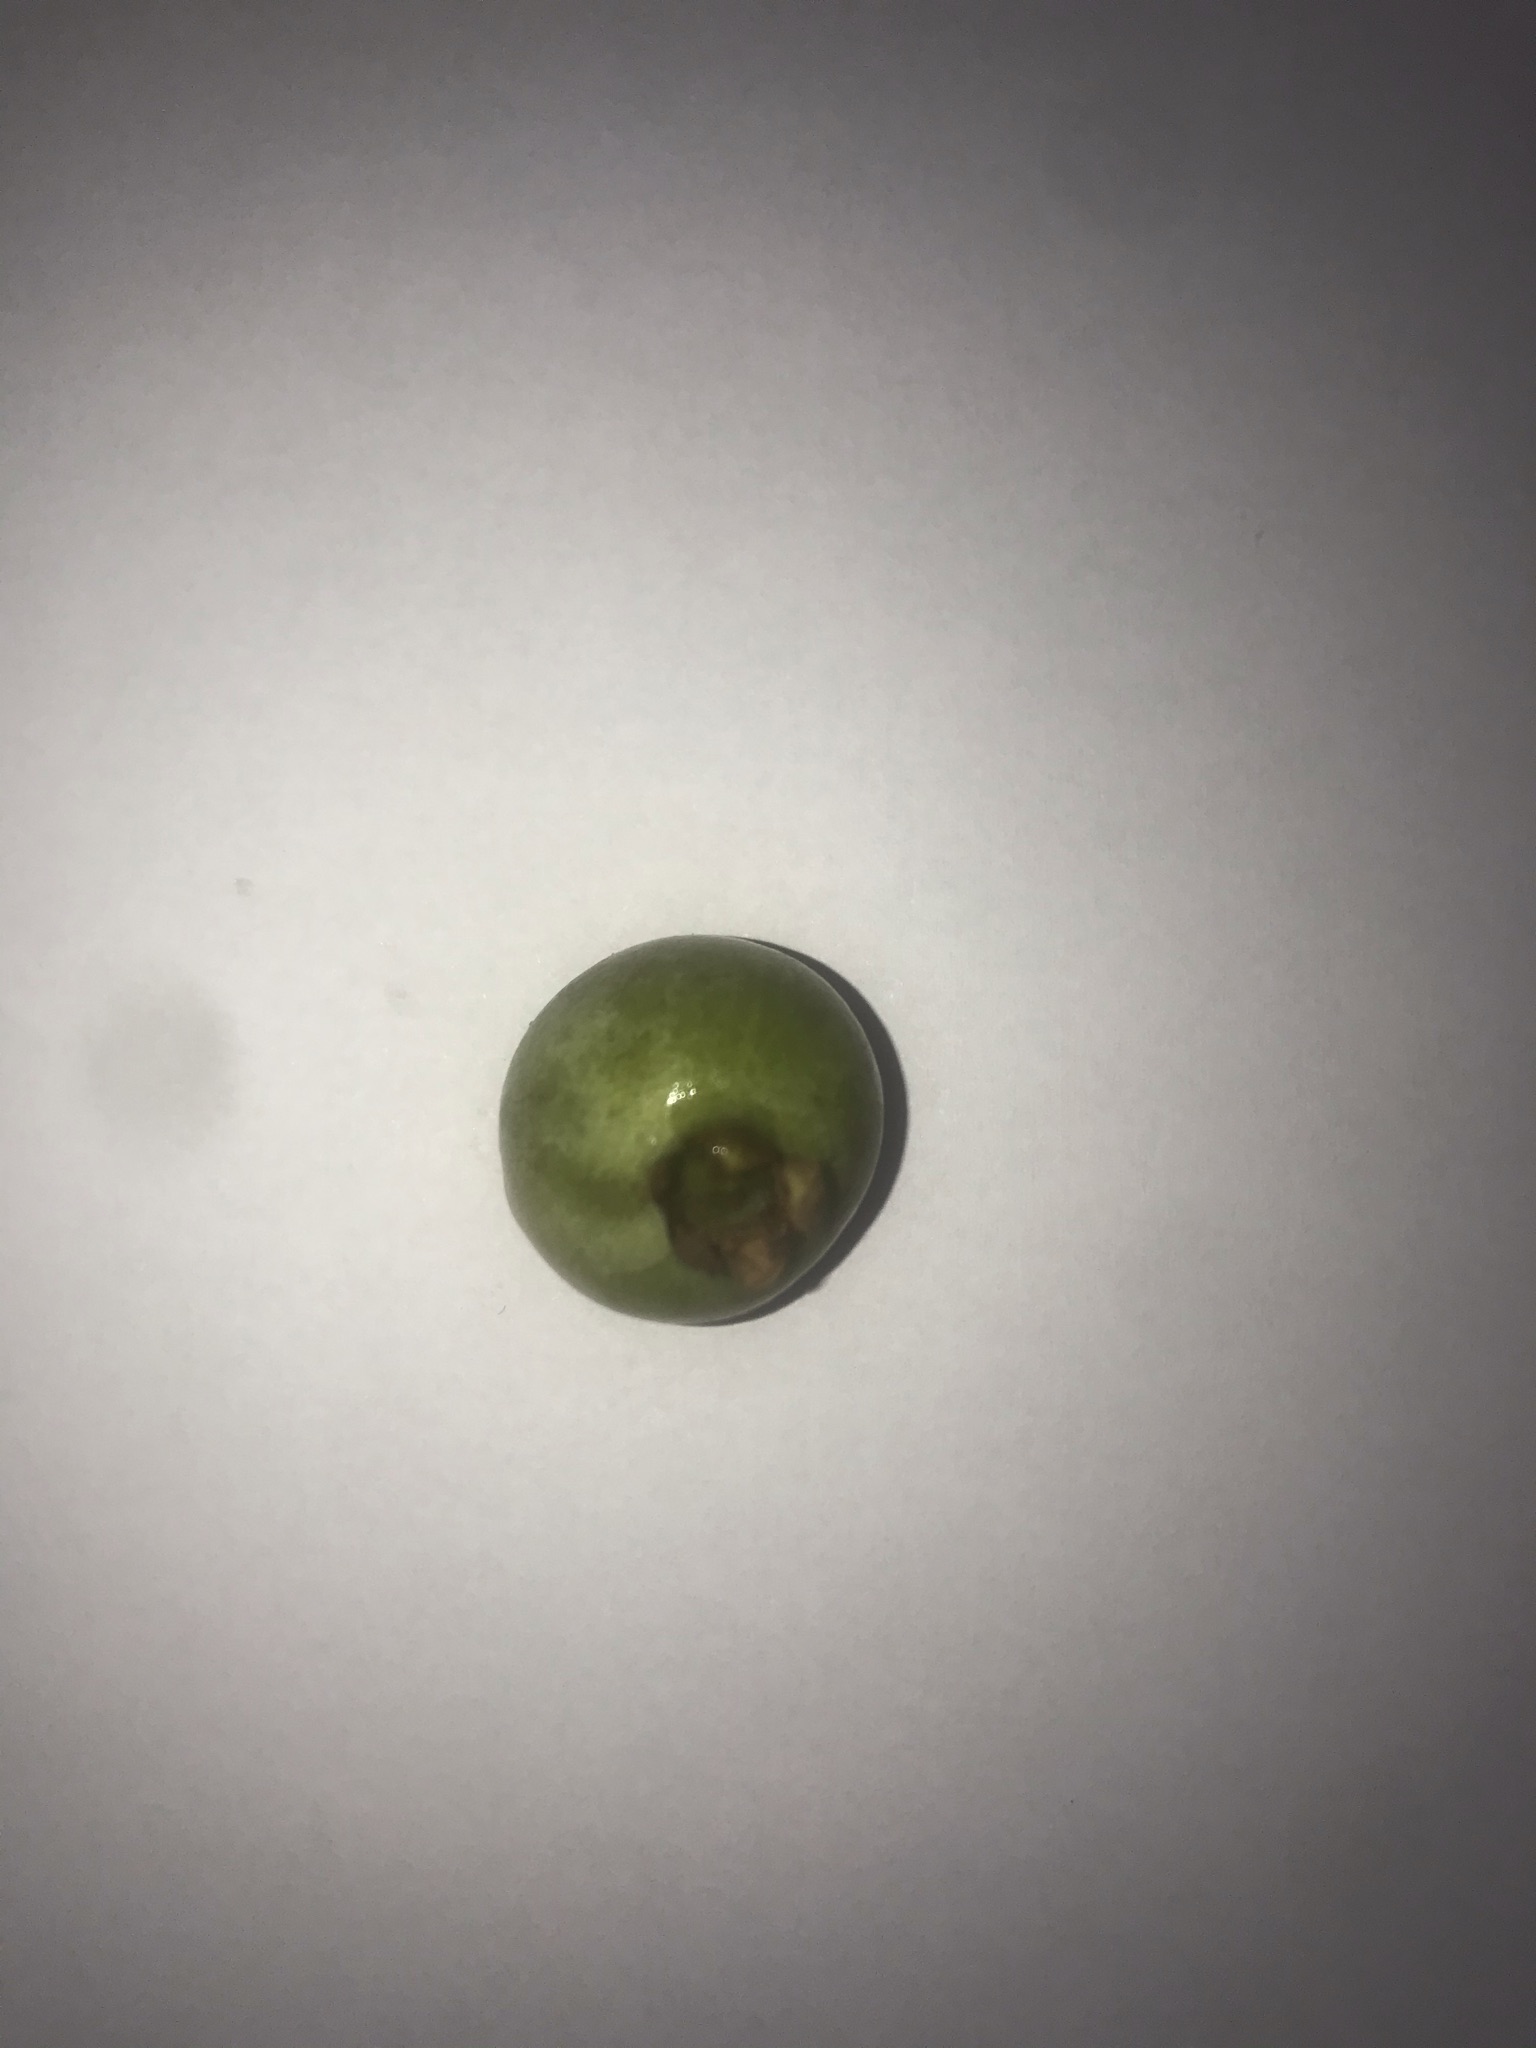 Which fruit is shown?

gabiroba
